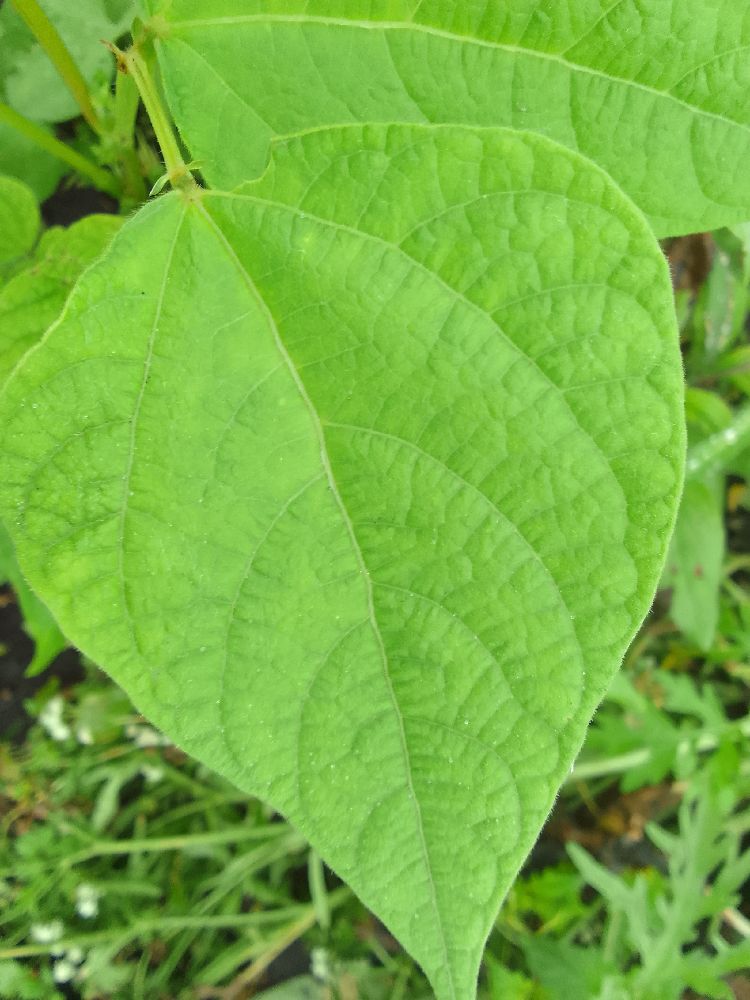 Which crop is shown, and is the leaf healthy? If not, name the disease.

common bean, healthy
